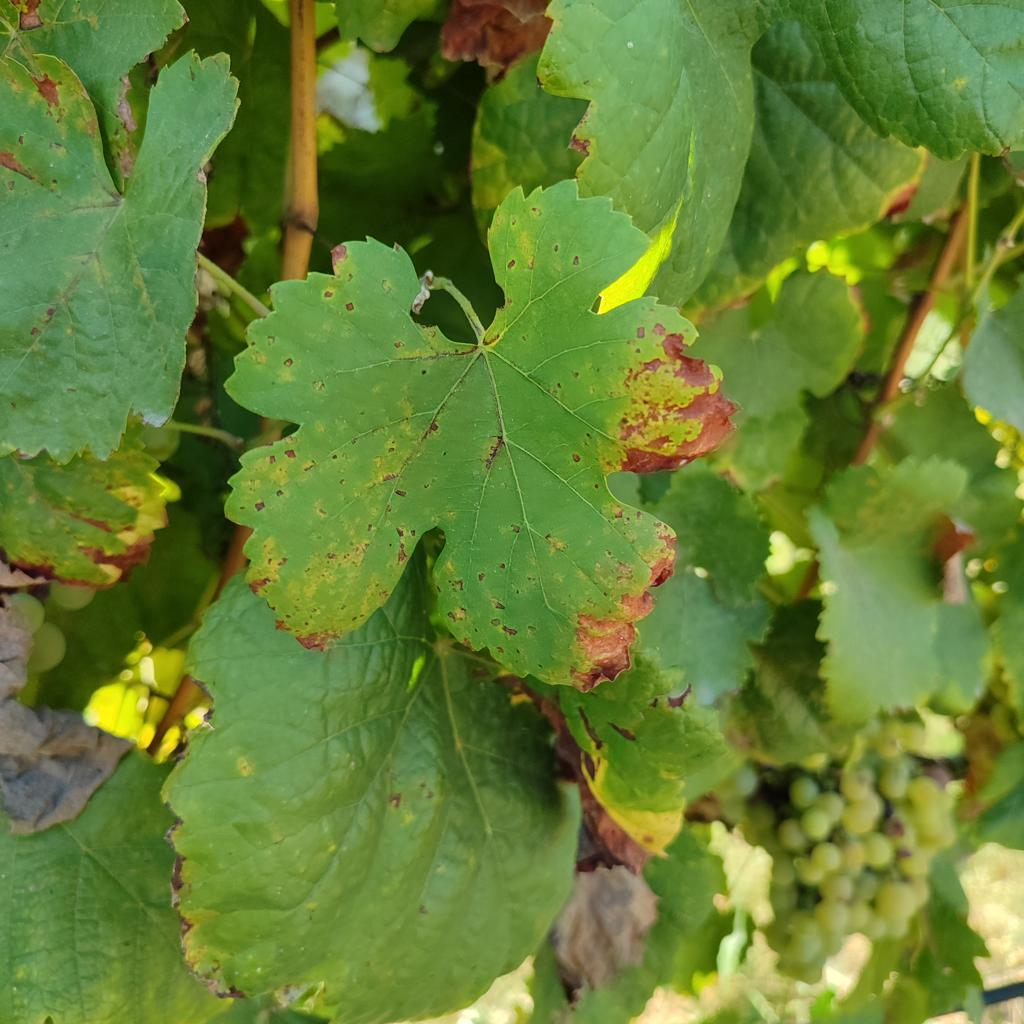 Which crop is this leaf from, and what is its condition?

grapevine, downy mildew
